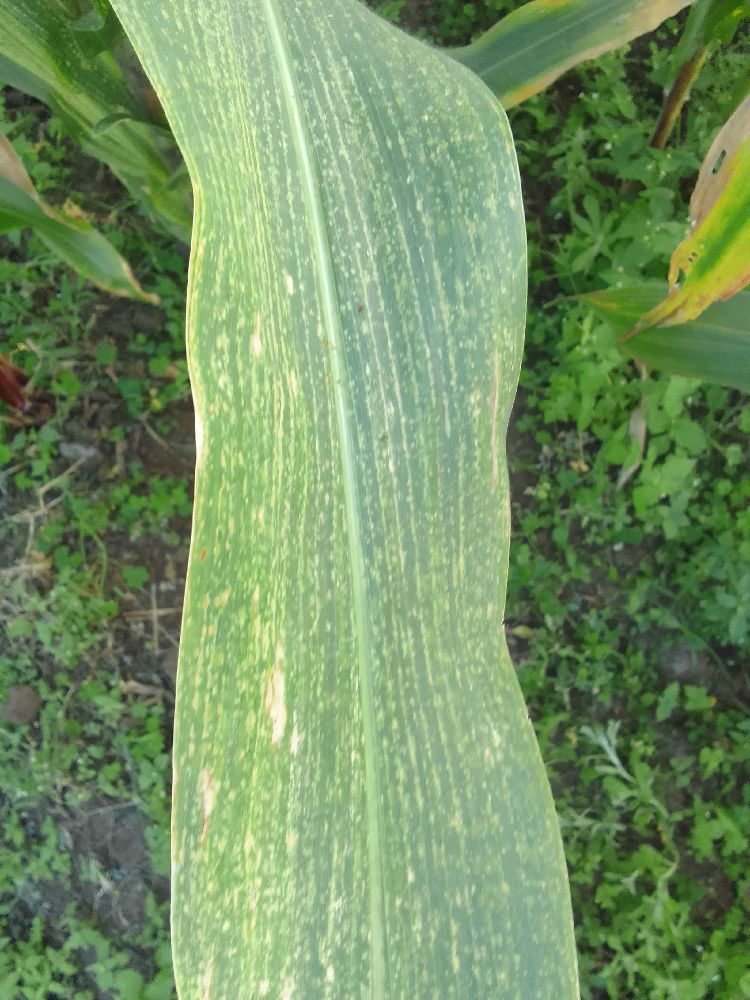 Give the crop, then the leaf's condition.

maize, maize lethal necrosis
